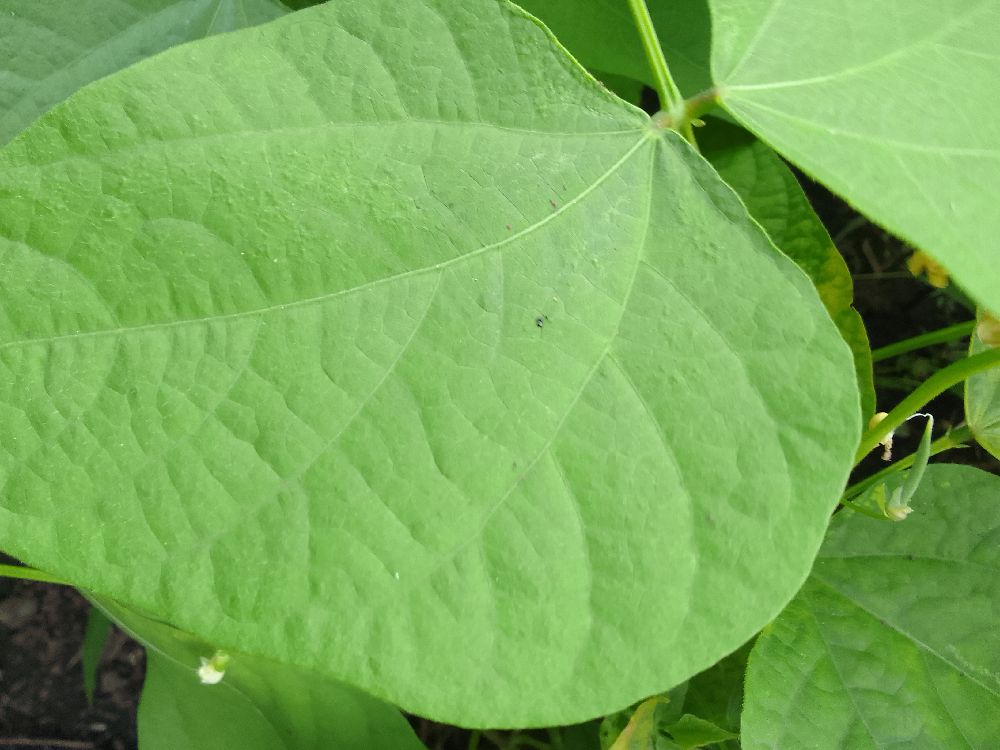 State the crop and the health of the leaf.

common bean, healthy
